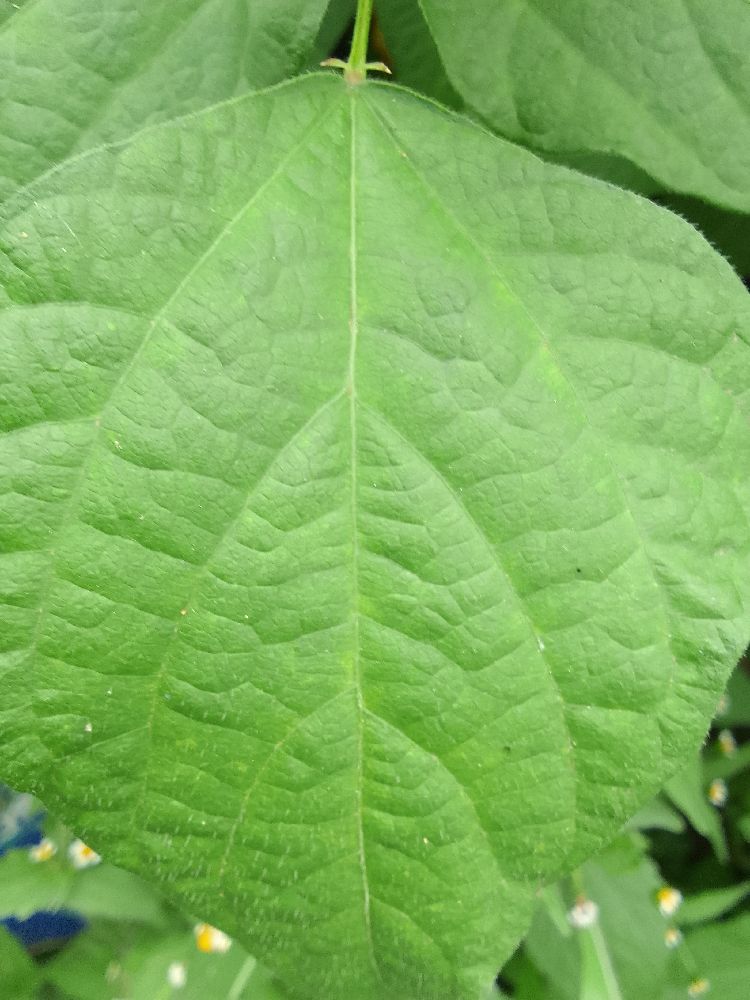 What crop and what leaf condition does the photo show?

common bean, healthy
